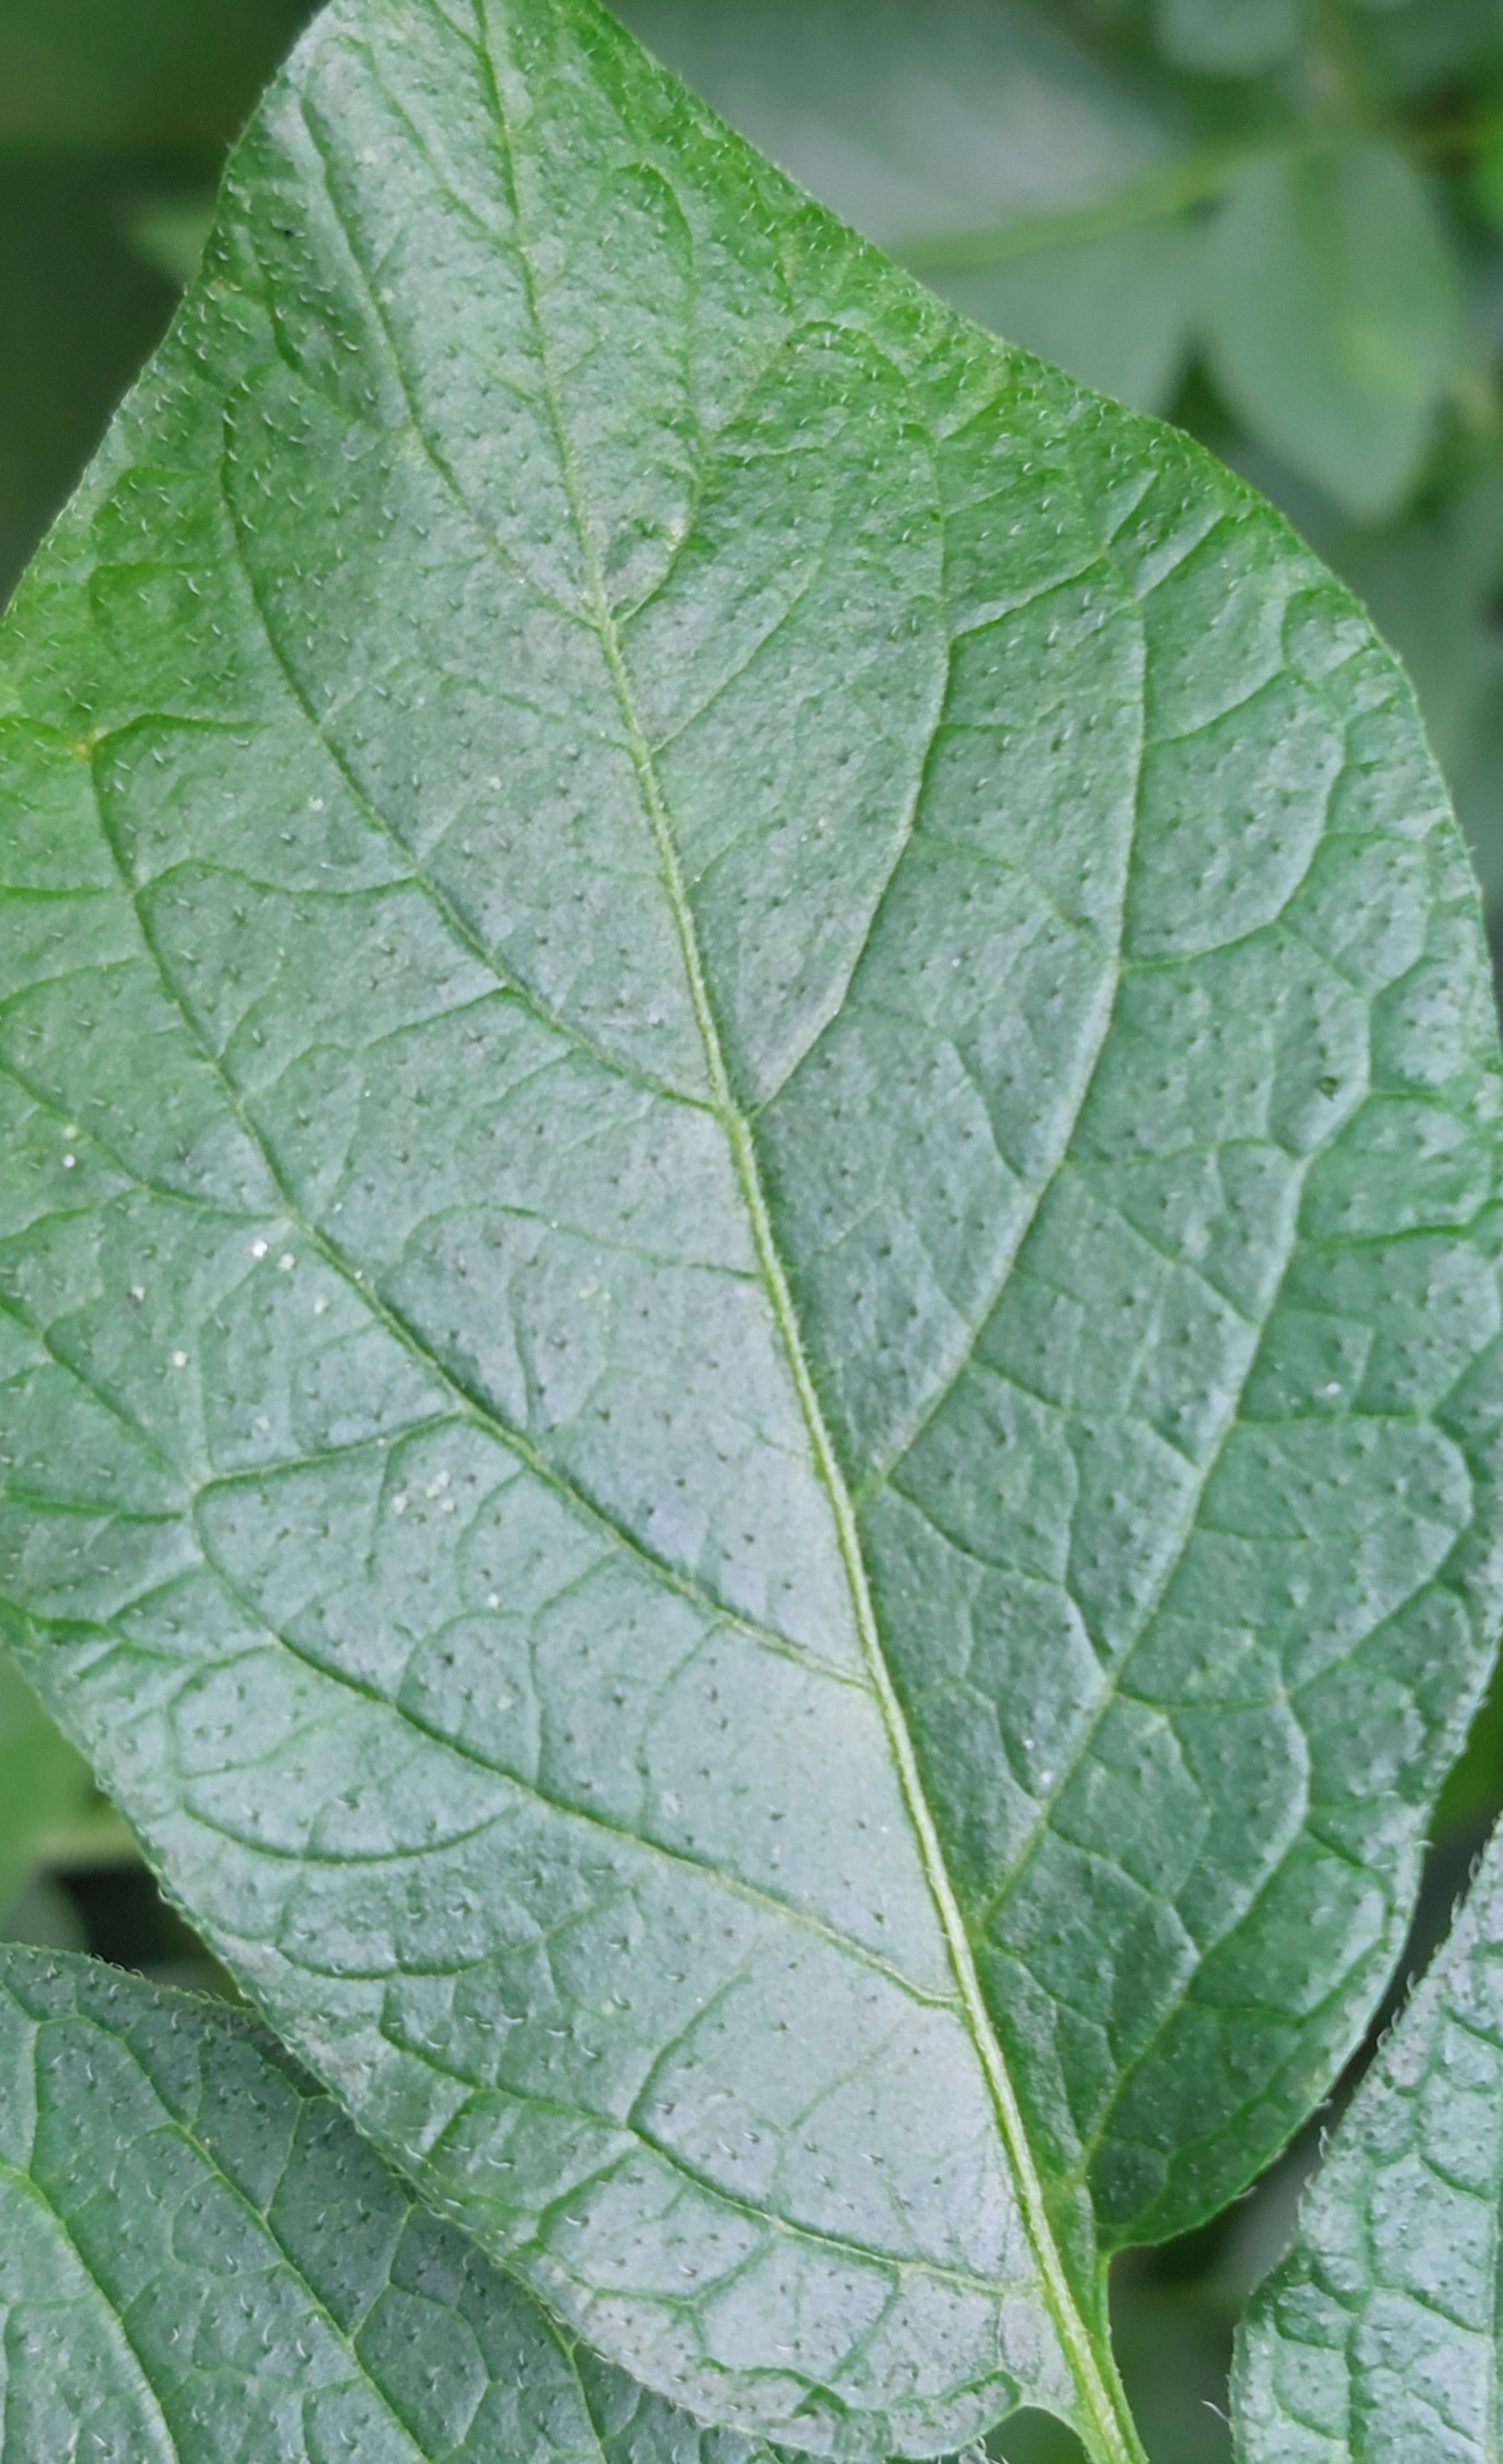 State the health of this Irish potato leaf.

healthy
